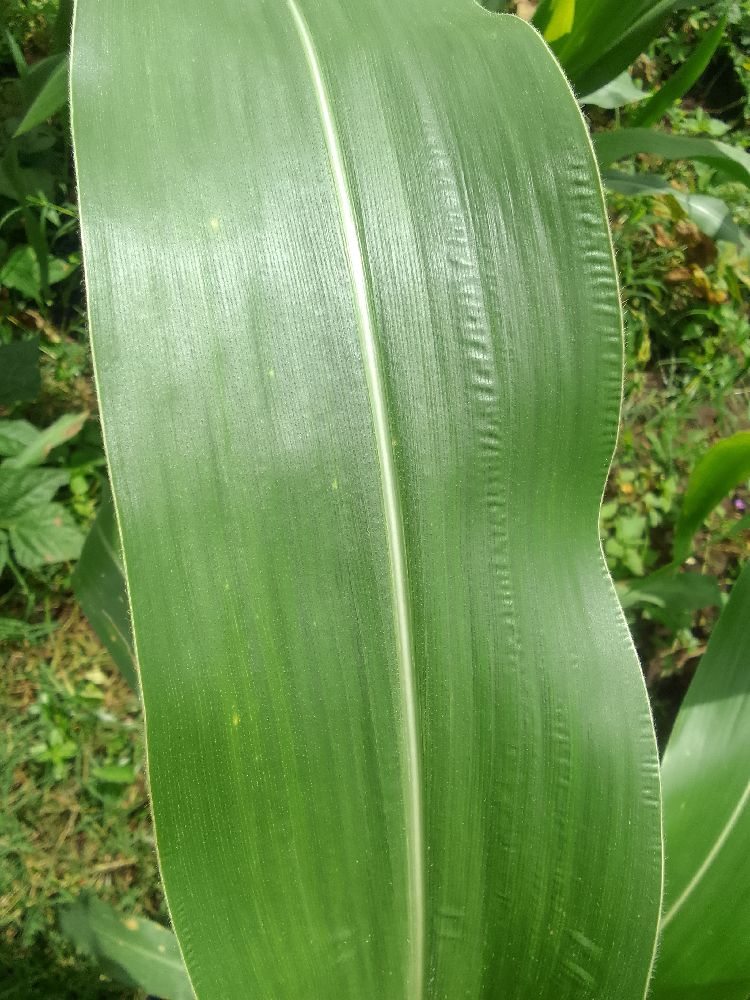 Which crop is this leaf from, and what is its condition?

maize, healthy
